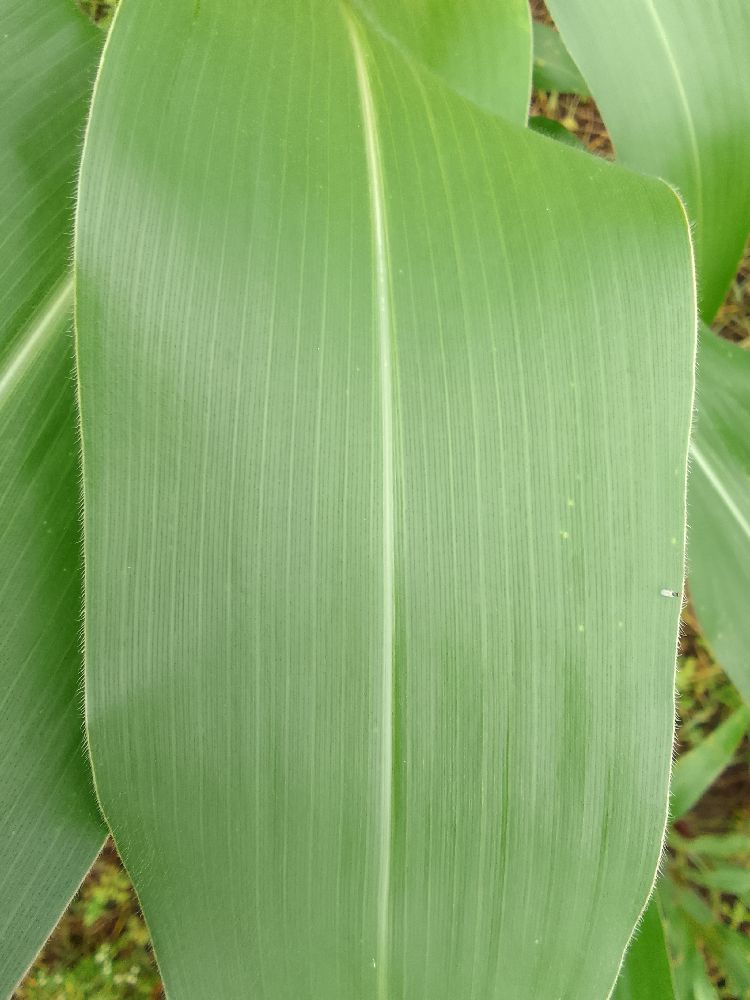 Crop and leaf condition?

maize, healthy
